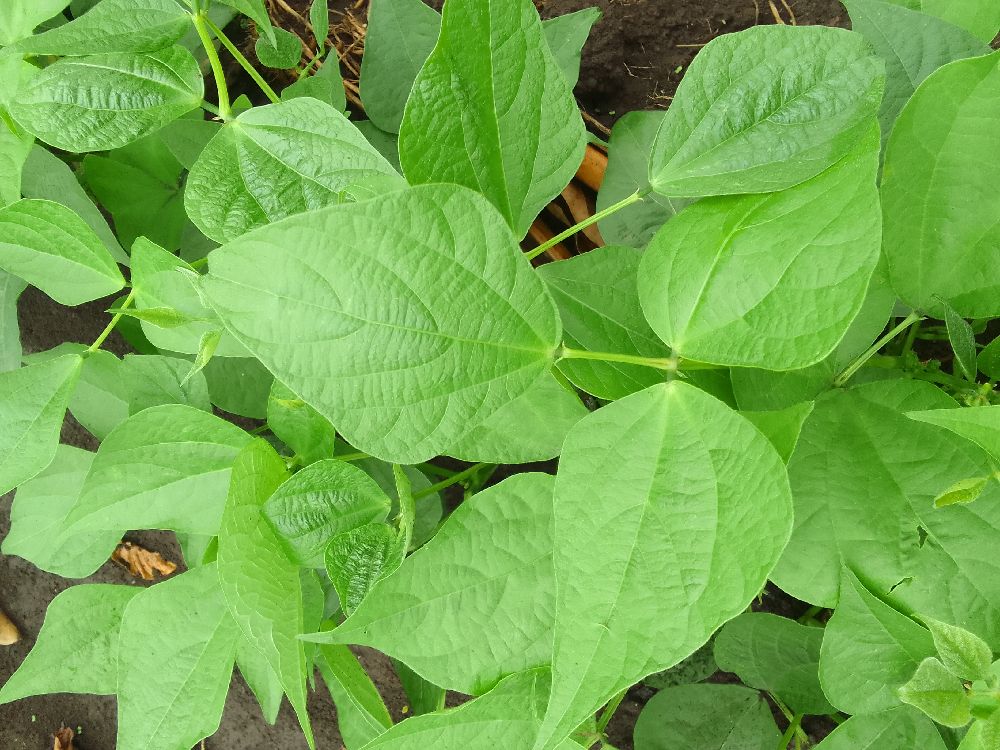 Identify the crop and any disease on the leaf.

common bean, healthy
